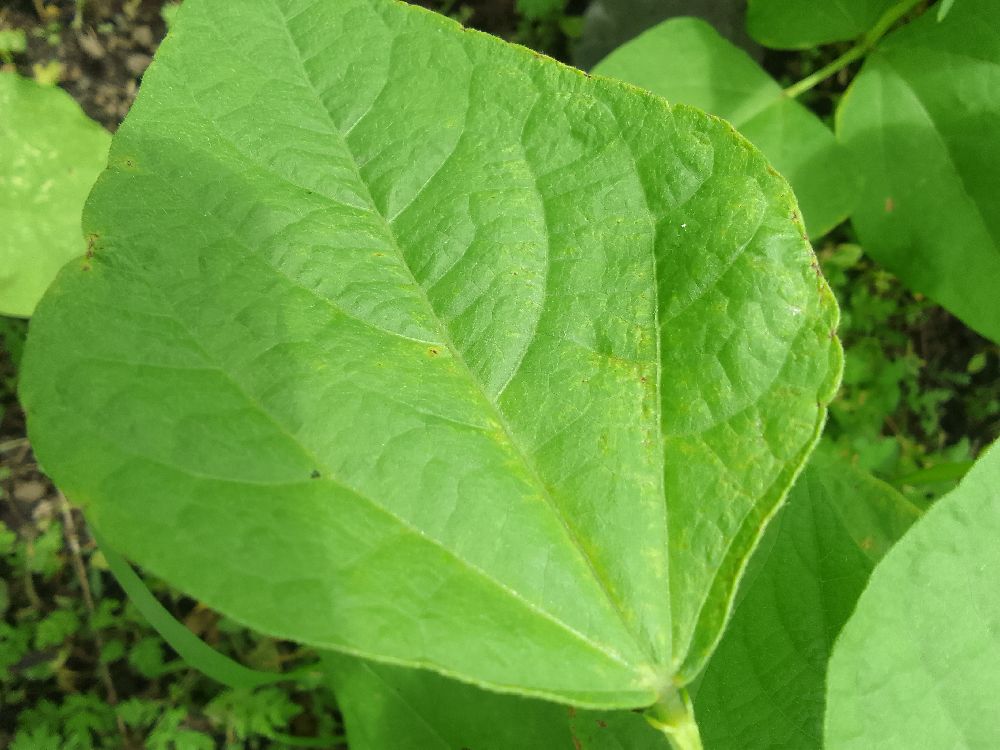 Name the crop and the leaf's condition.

common bean, healthy
